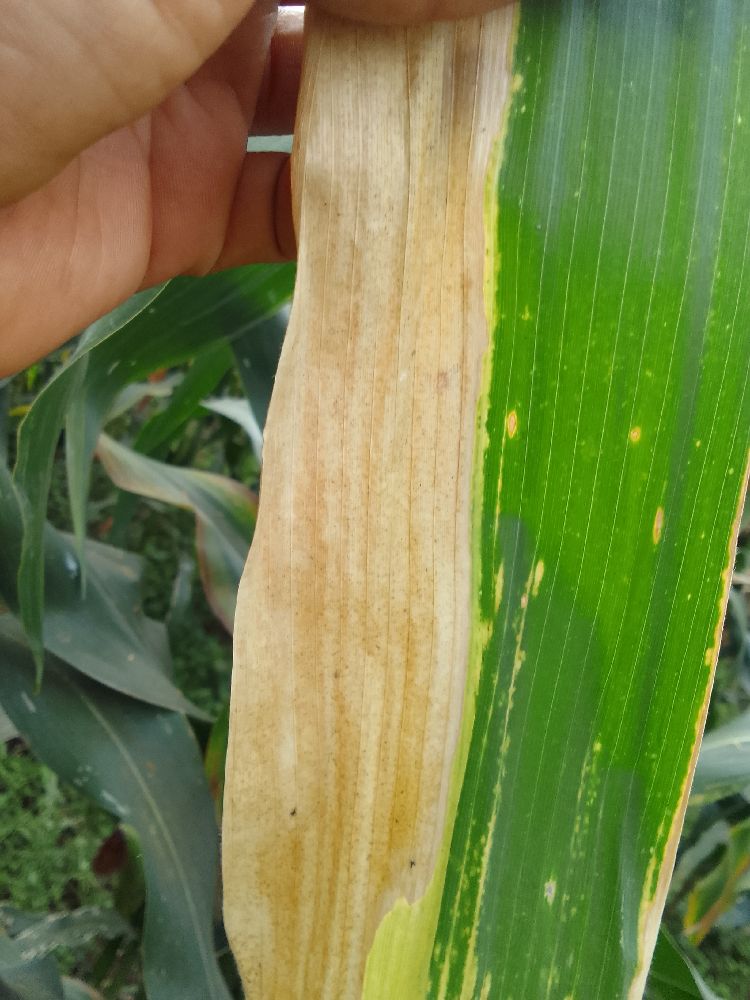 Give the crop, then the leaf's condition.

maize, maize lethal necrosis
